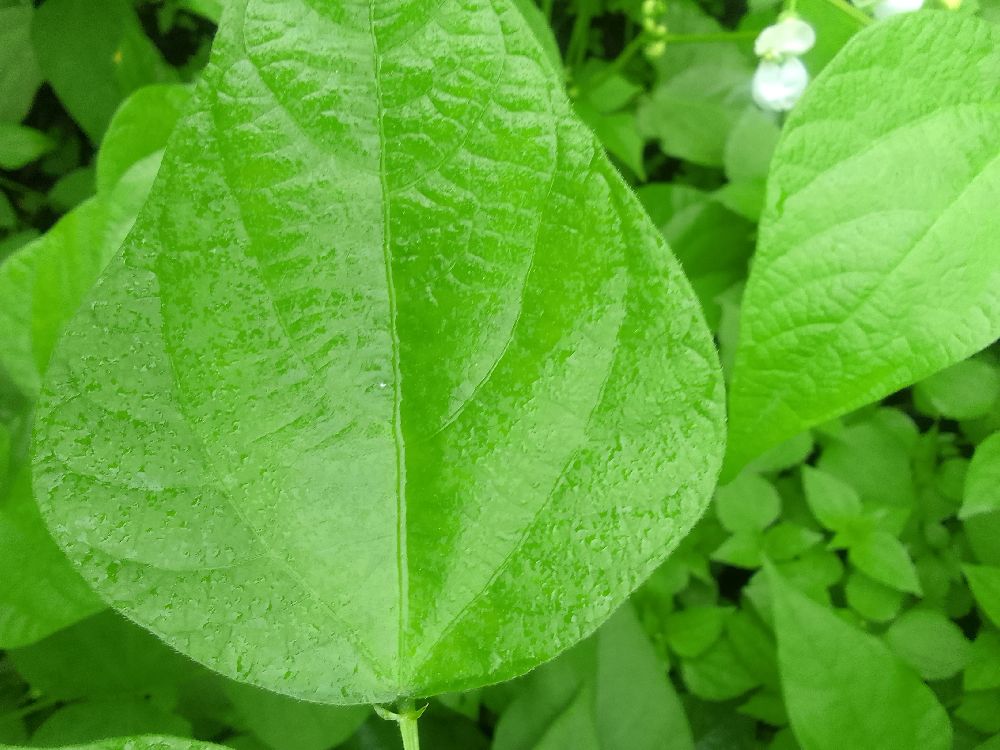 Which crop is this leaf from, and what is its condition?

common bean, healthy
